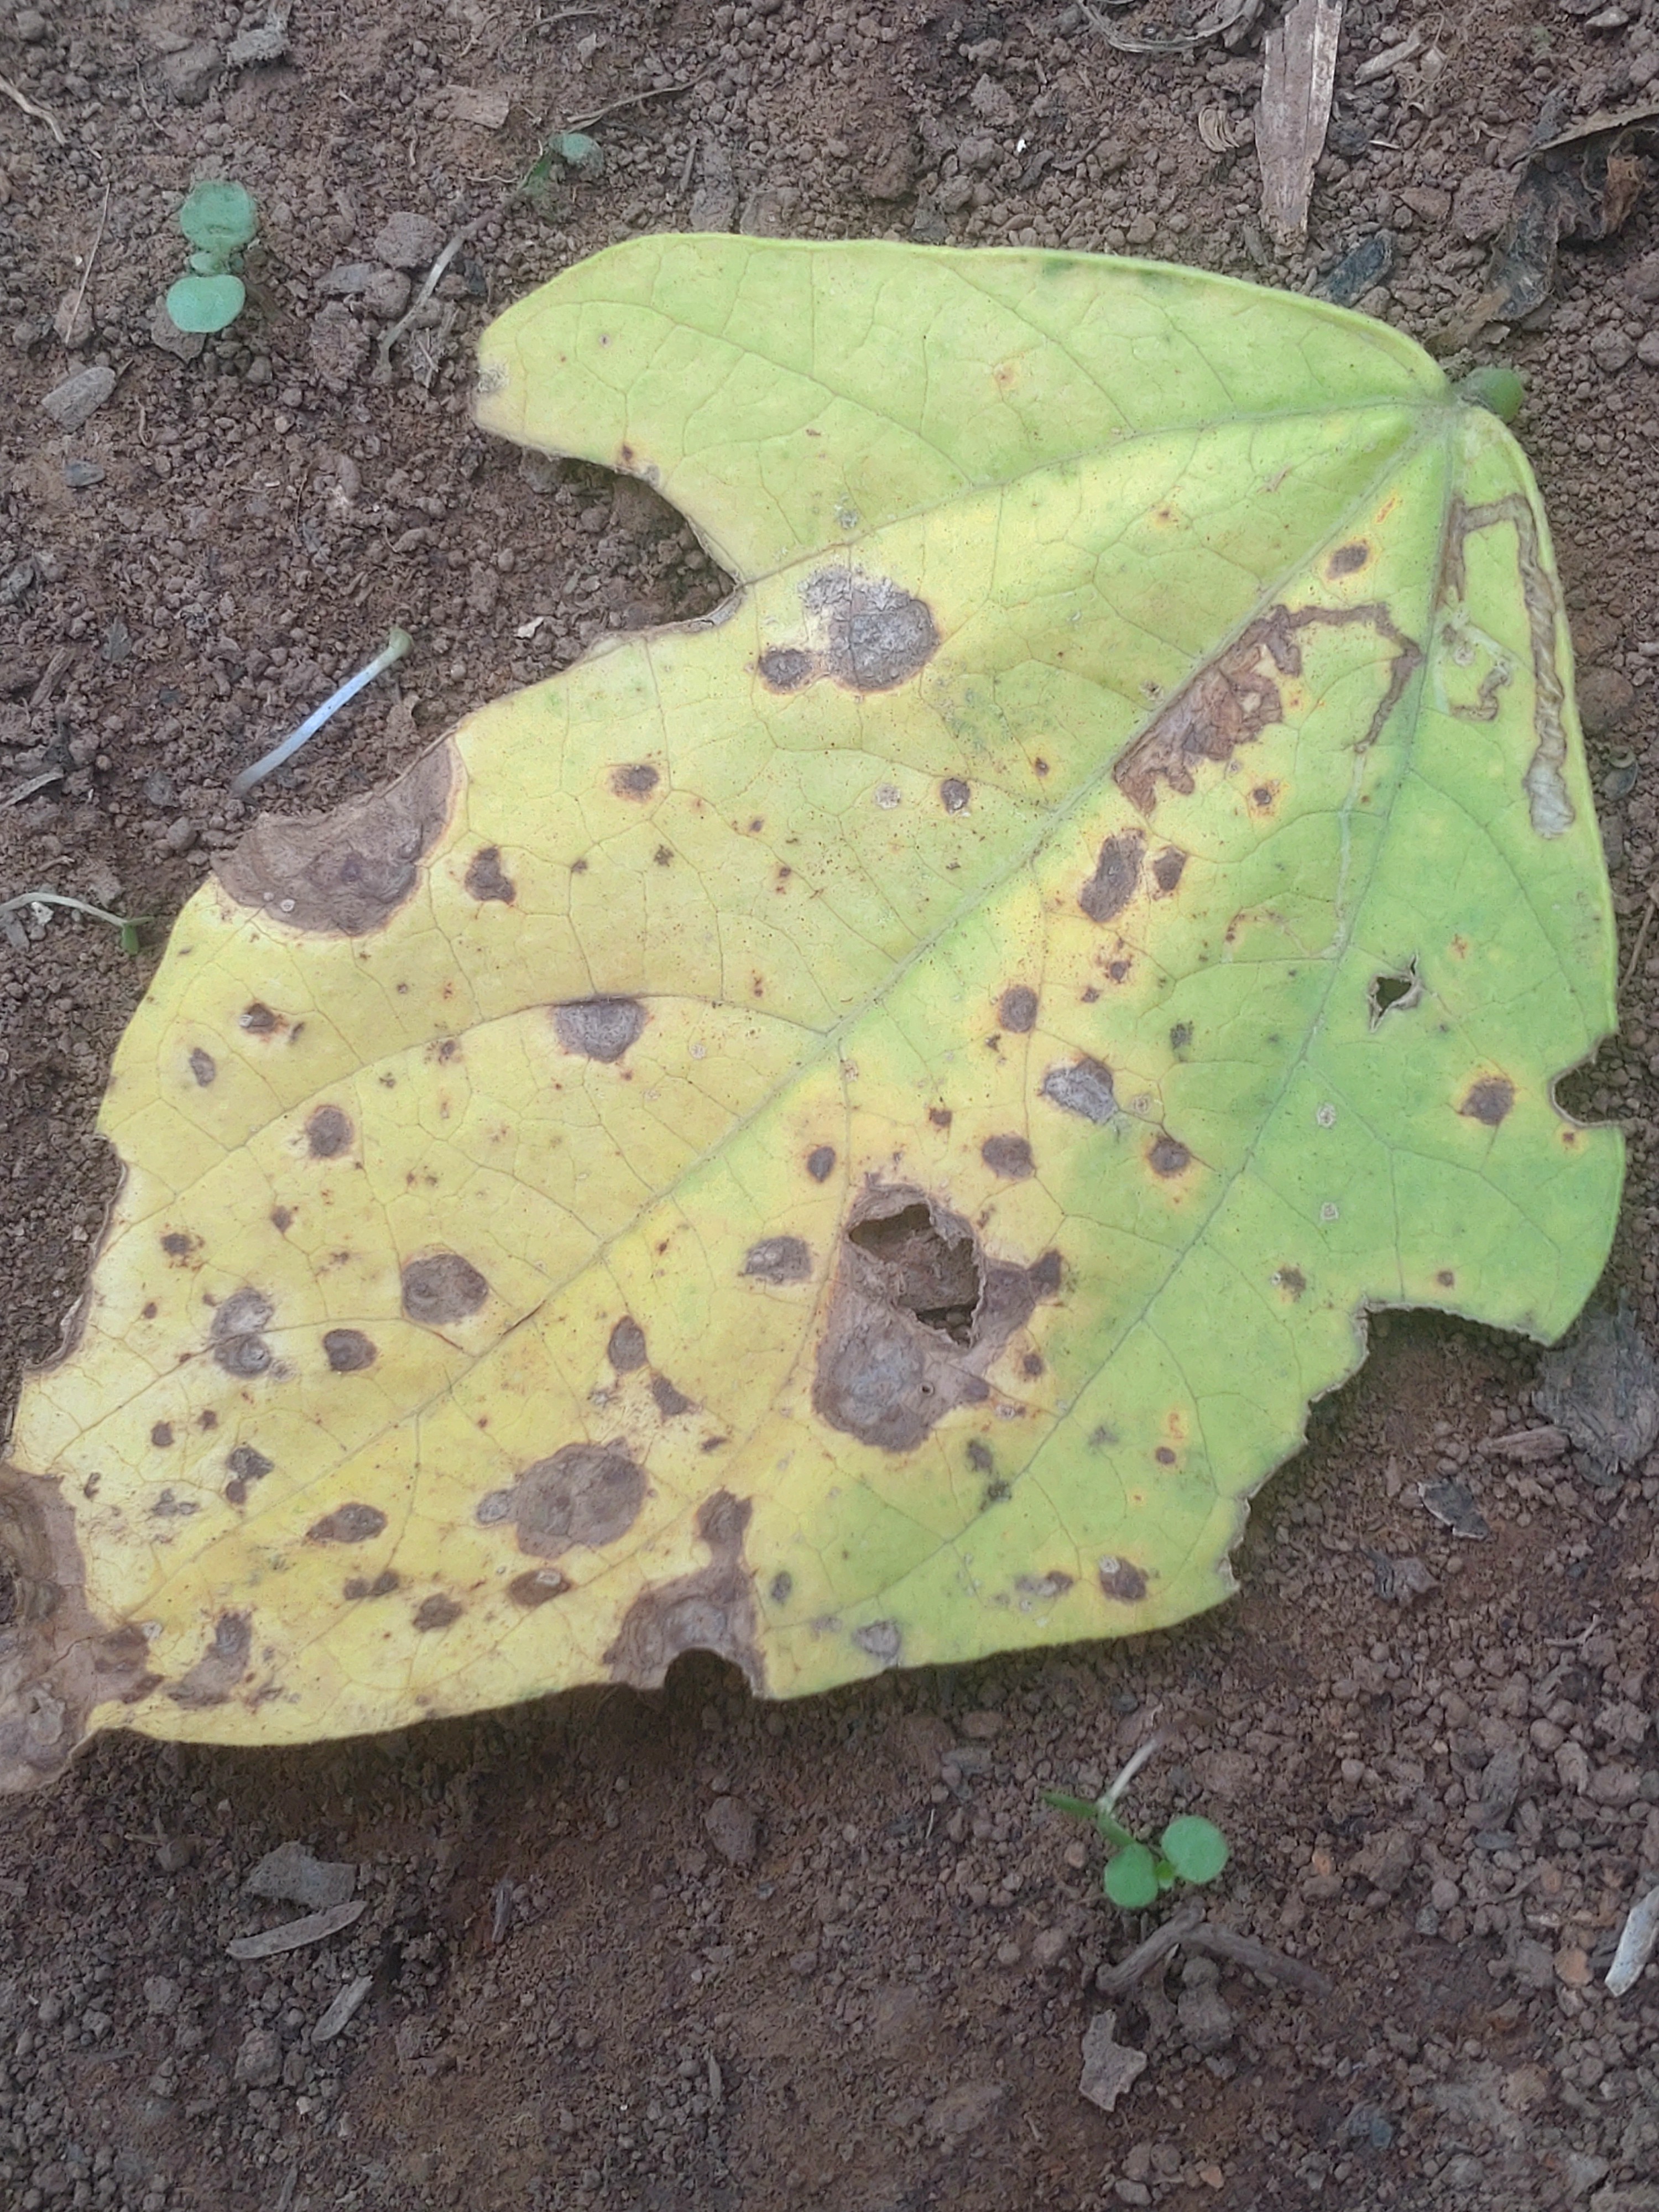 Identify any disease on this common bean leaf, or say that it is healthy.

anthracnose
